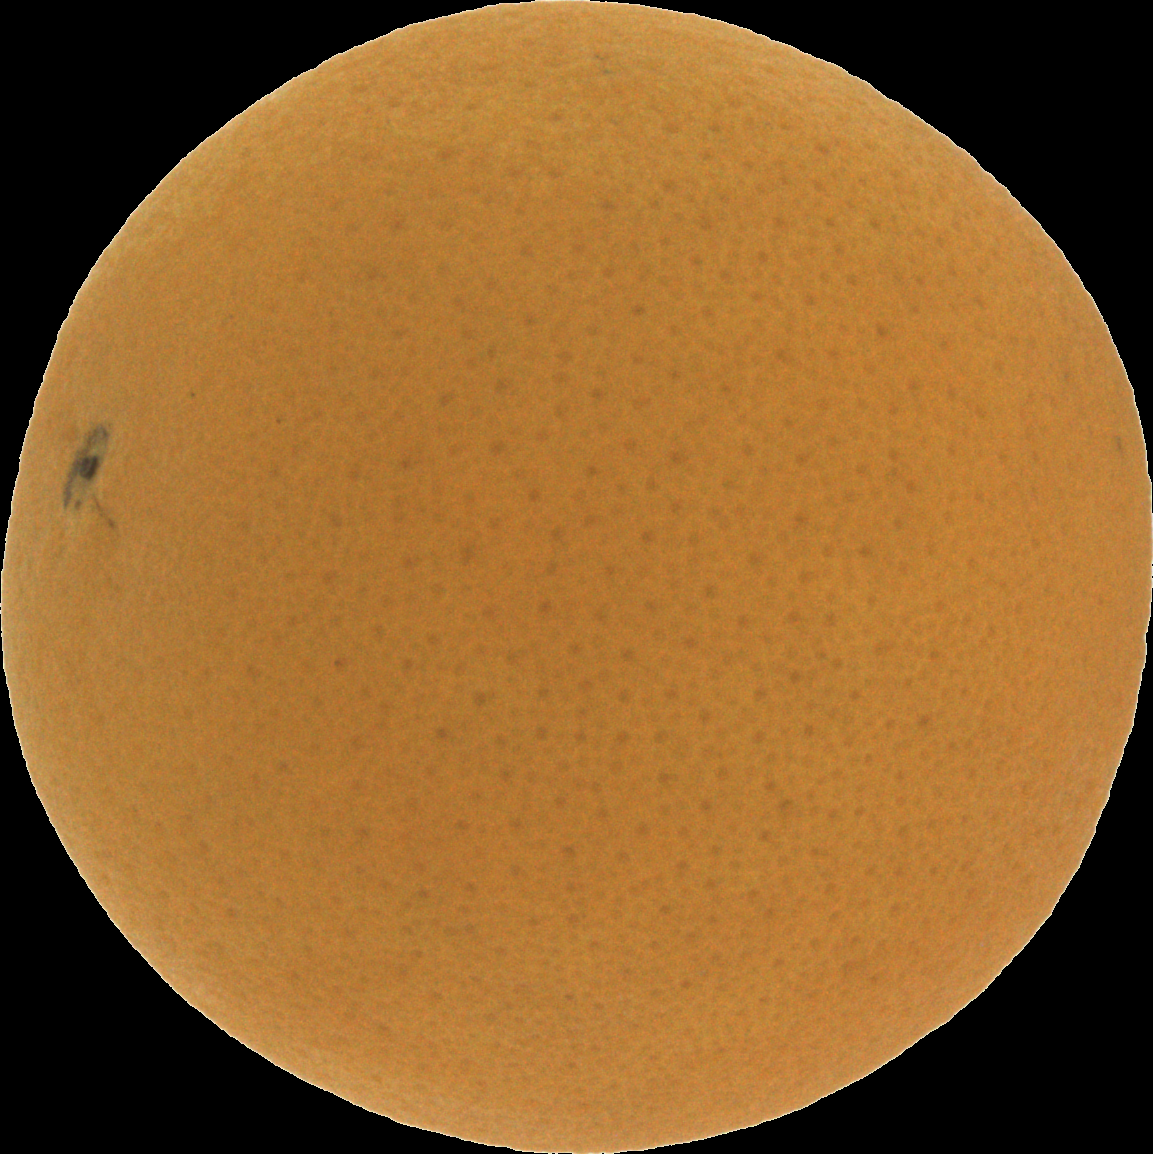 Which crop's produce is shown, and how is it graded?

orange, good
